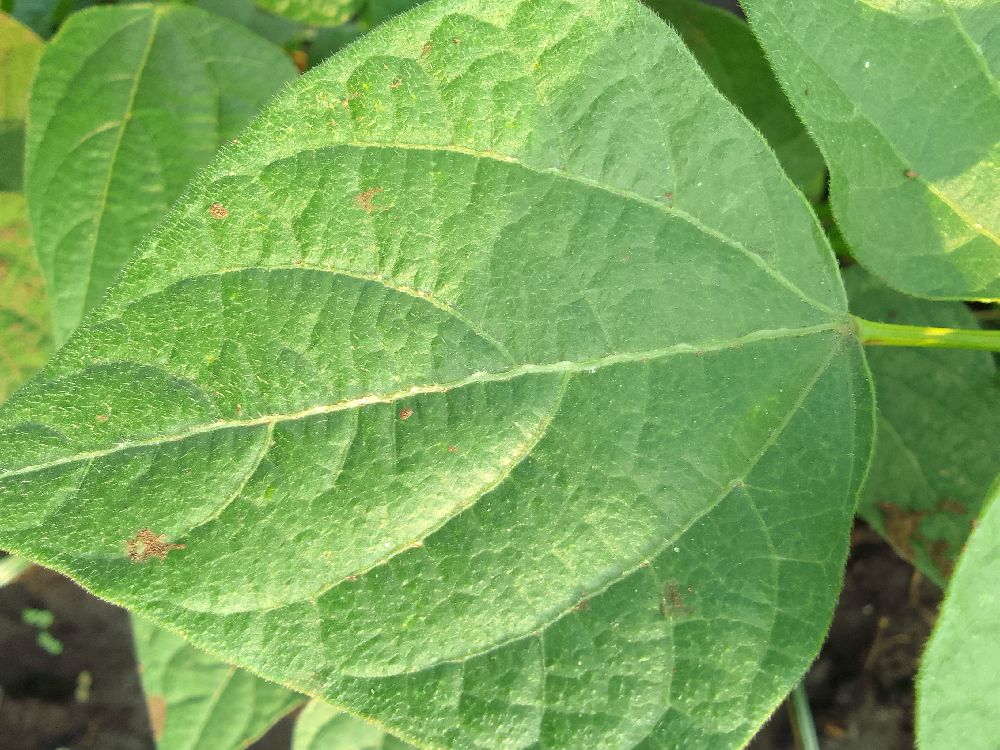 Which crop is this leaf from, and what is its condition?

common bean, healthy
